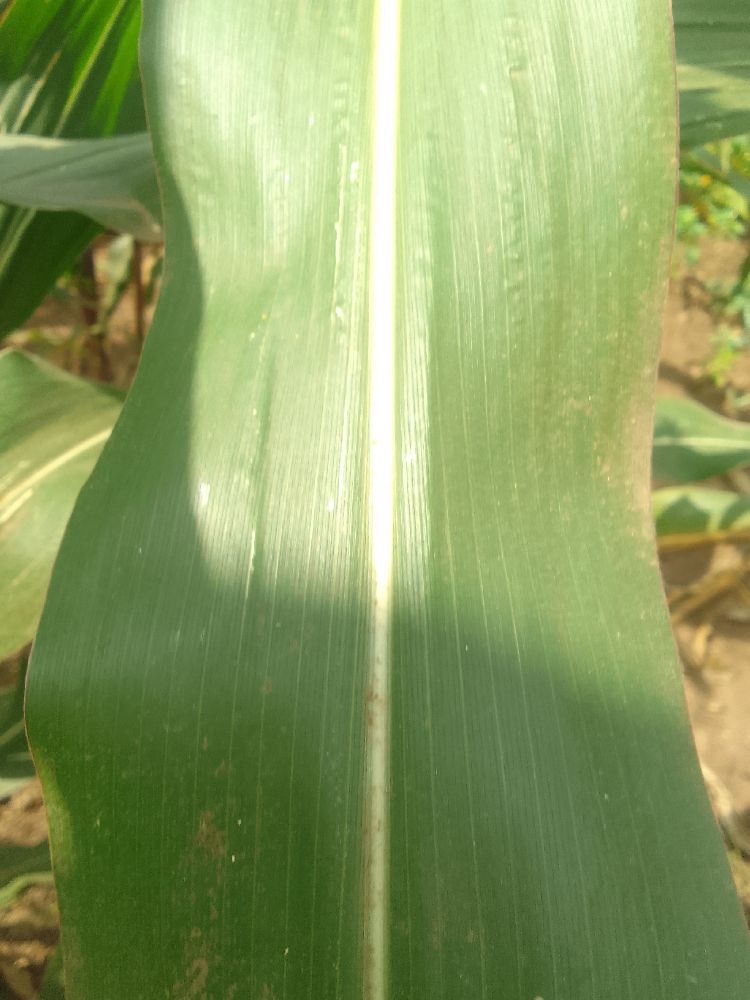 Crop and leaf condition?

maize, healthy
